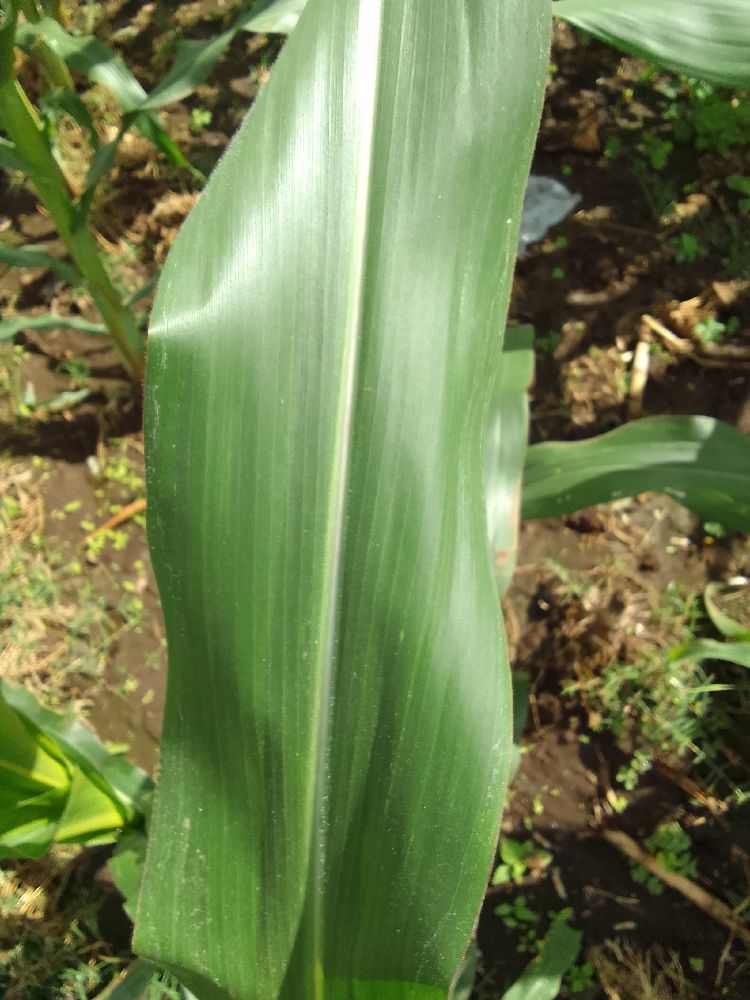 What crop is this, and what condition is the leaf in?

maize, healthy
